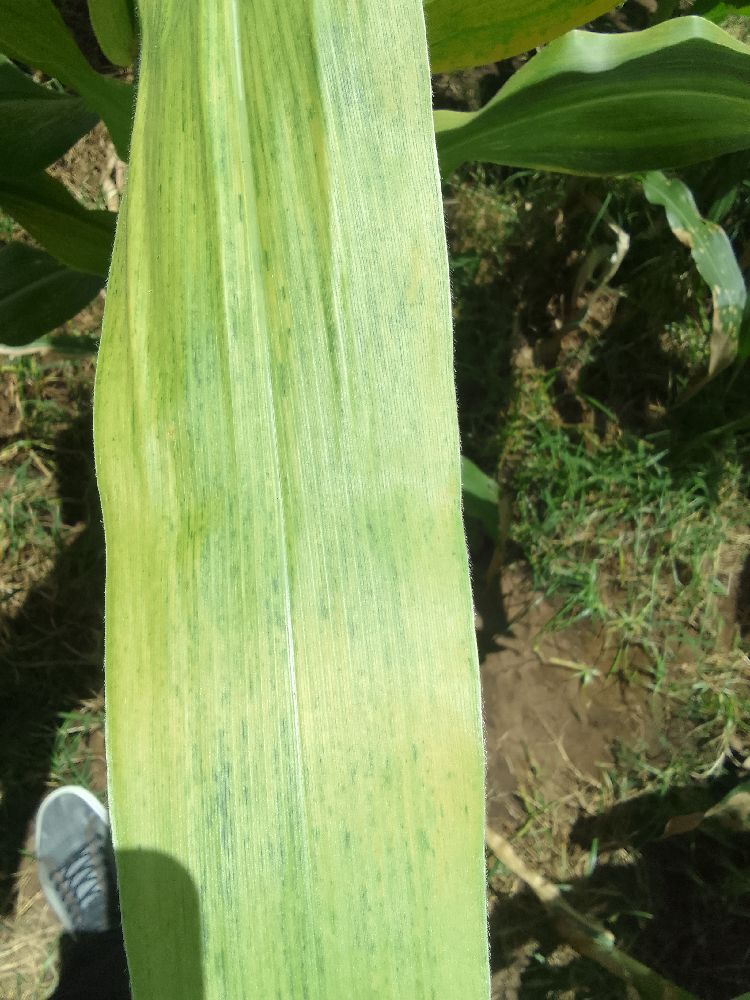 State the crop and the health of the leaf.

maize, maize lethal necrosis
